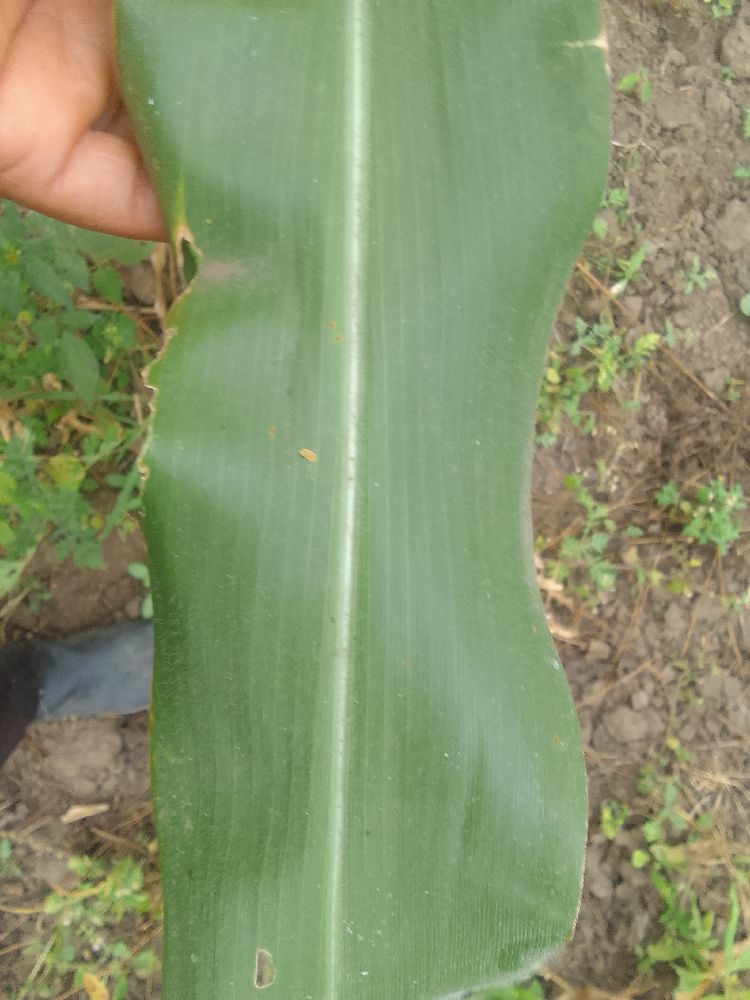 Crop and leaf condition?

maize, healthy
